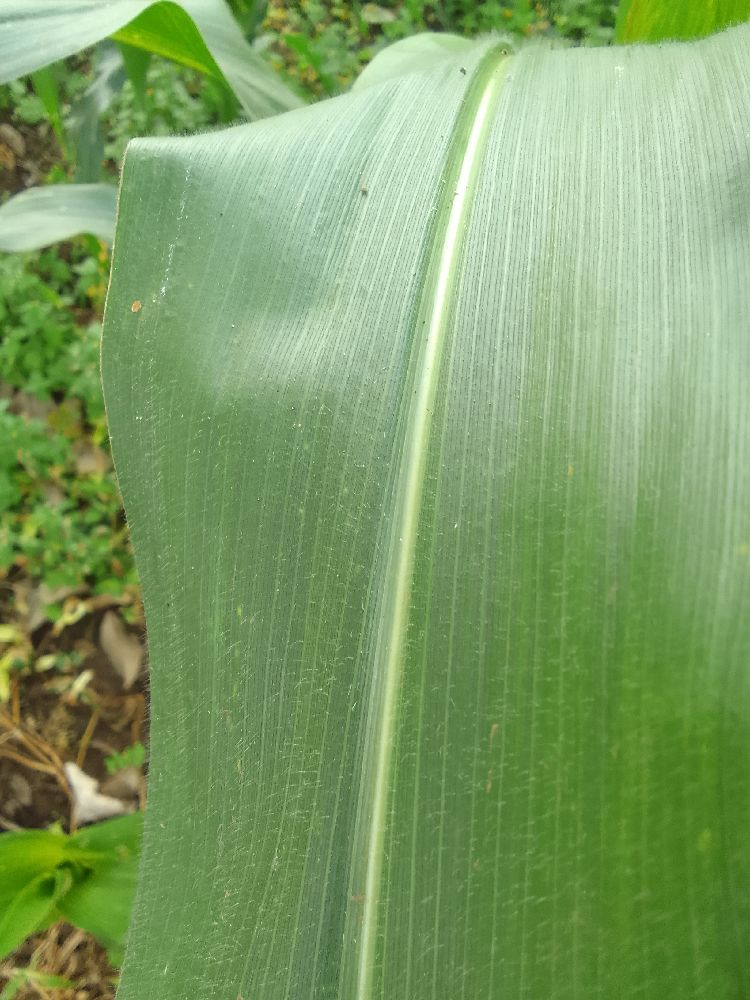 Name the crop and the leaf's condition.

maize, healthy
